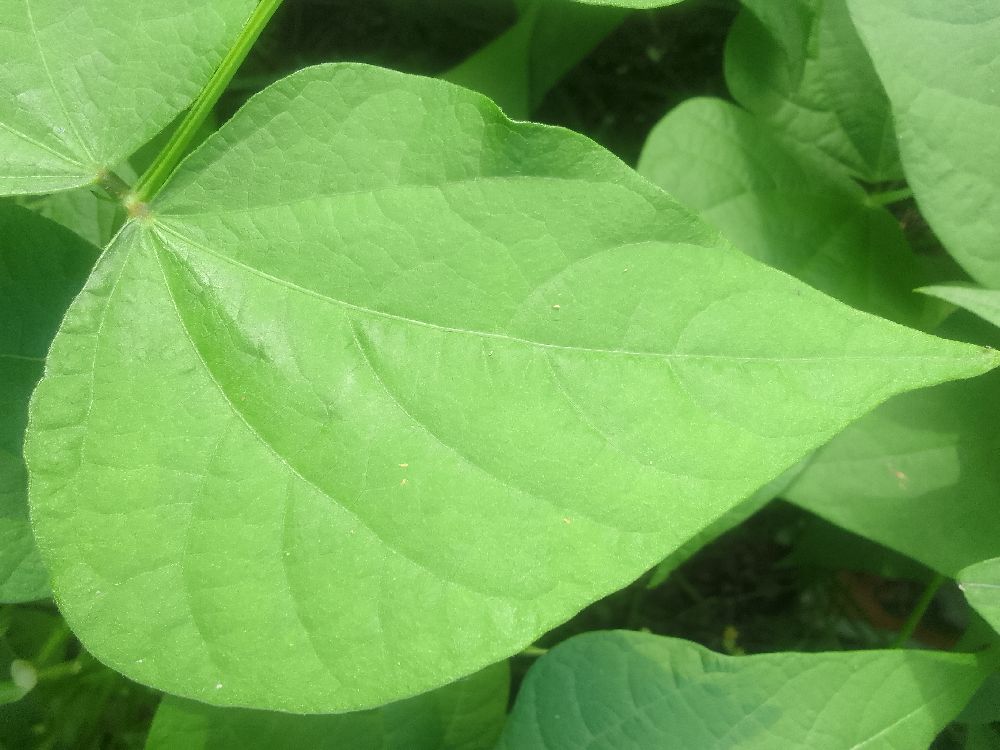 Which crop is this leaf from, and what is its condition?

common bean, healthy
